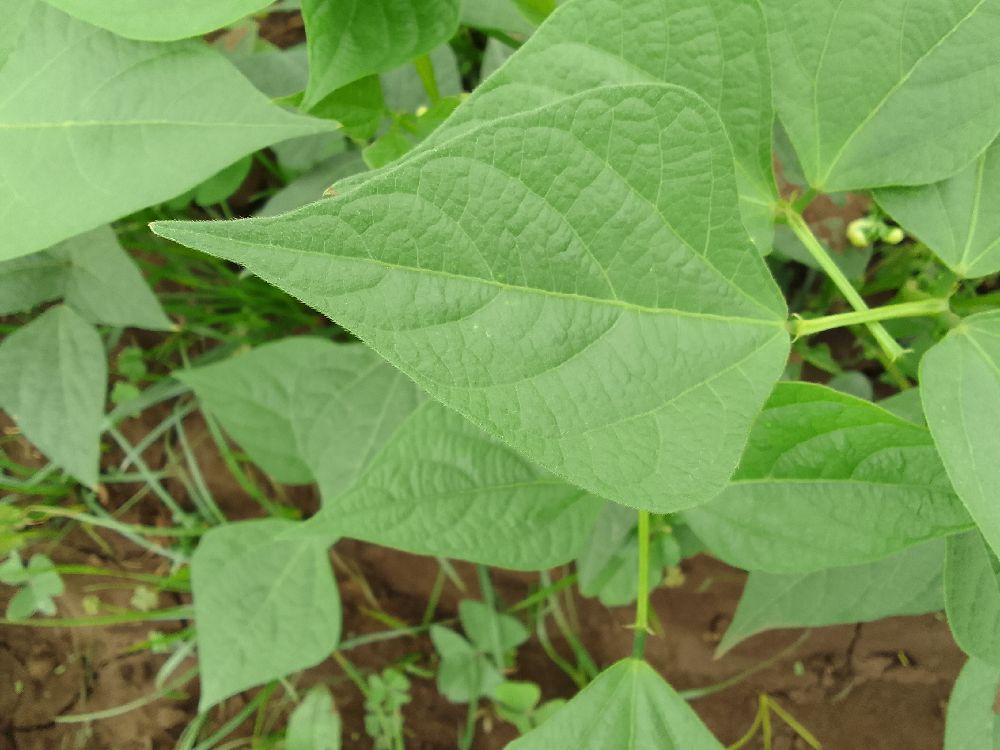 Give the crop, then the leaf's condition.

common bean, healthy
